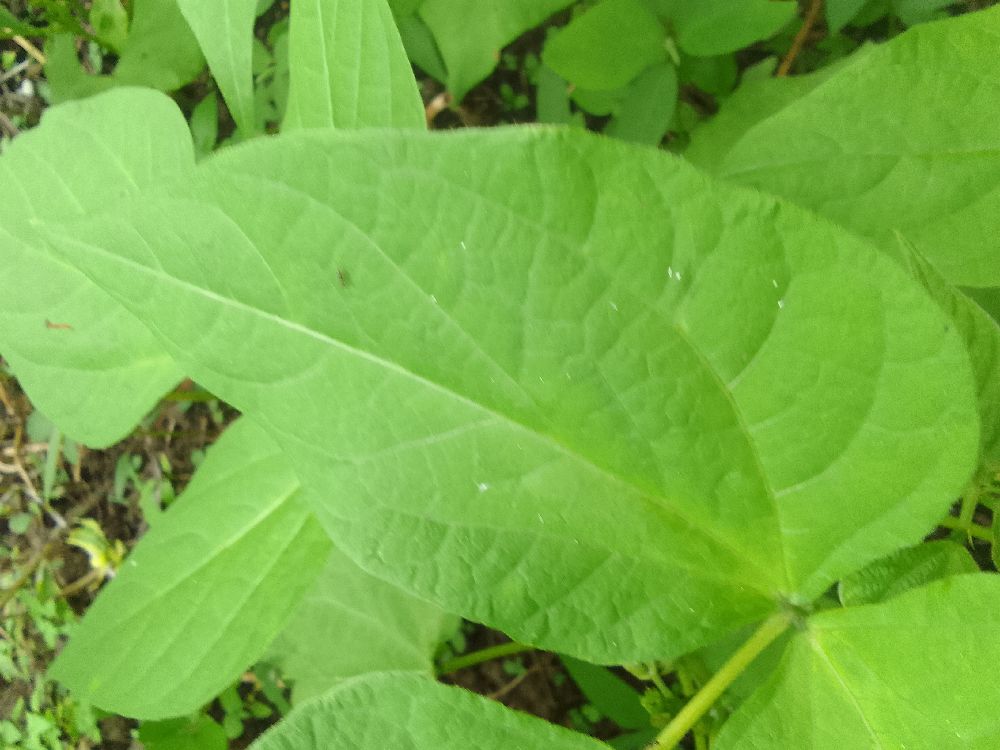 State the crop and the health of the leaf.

common bean, healthy
